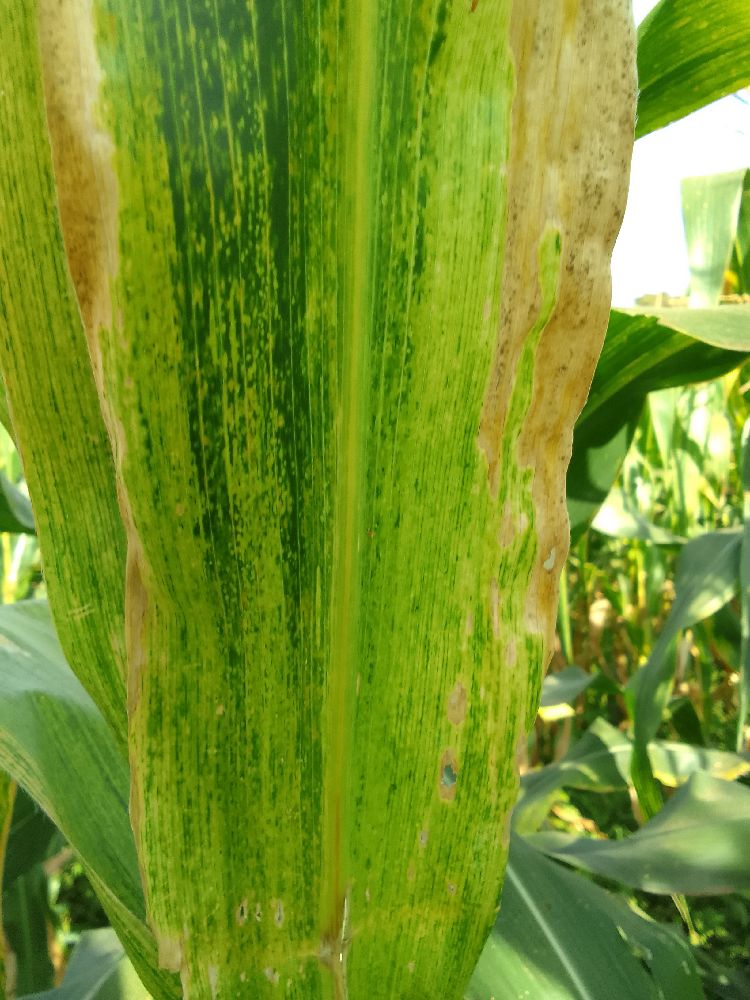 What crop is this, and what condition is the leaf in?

maize, maize lethal necrosis
